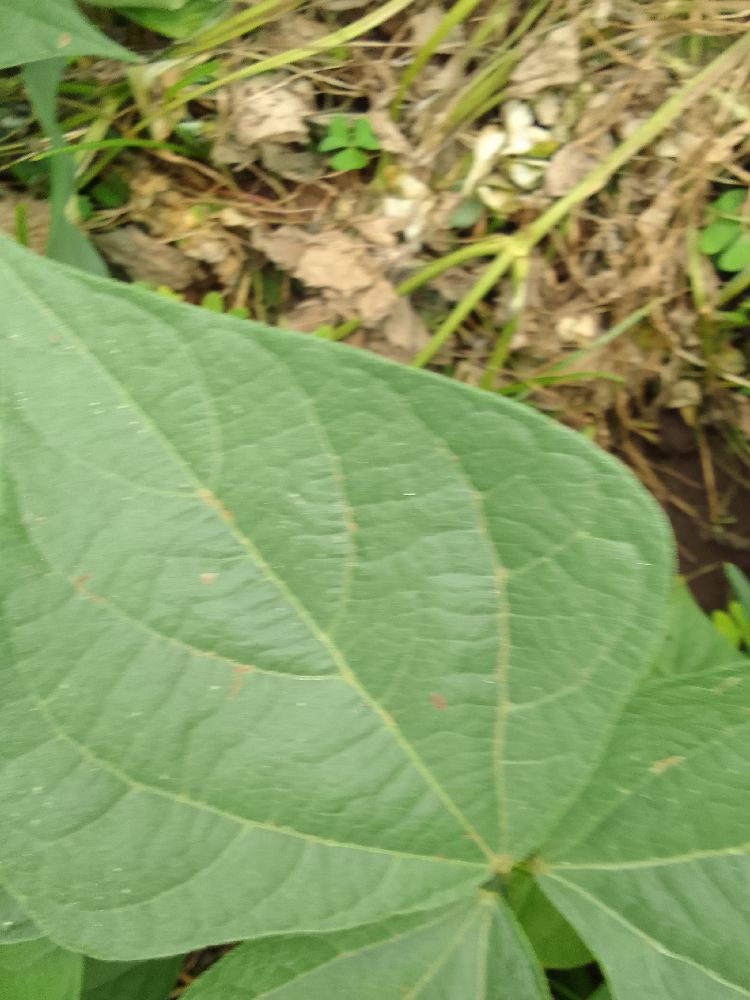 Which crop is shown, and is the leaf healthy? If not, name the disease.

common bean, healthy
